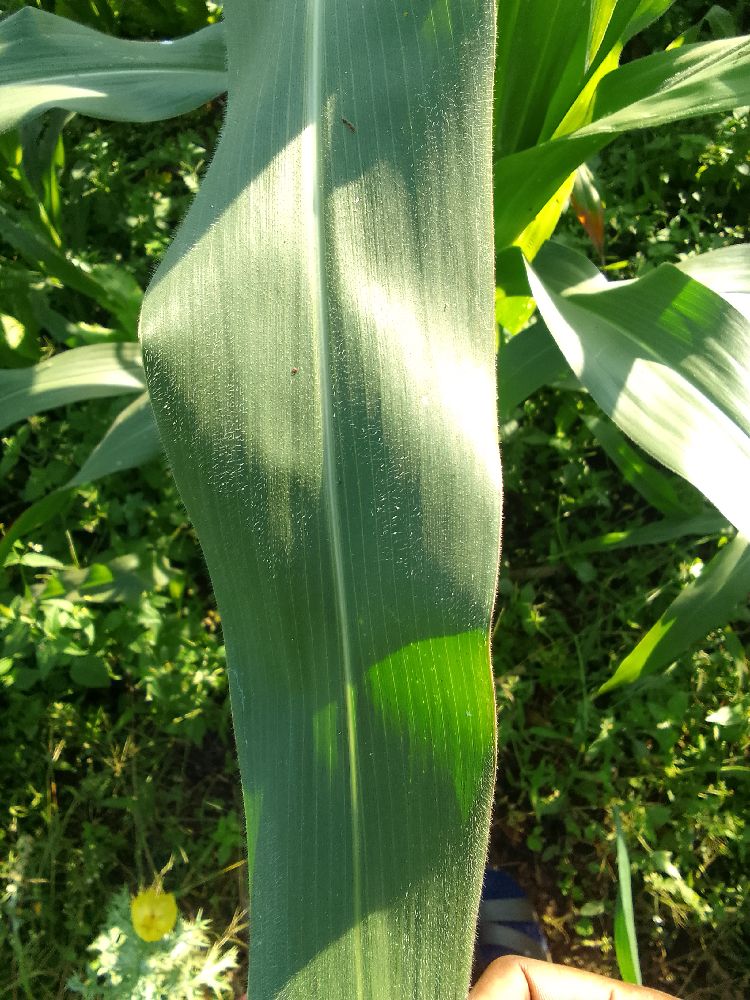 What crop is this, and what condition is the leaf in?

maize, healthy
